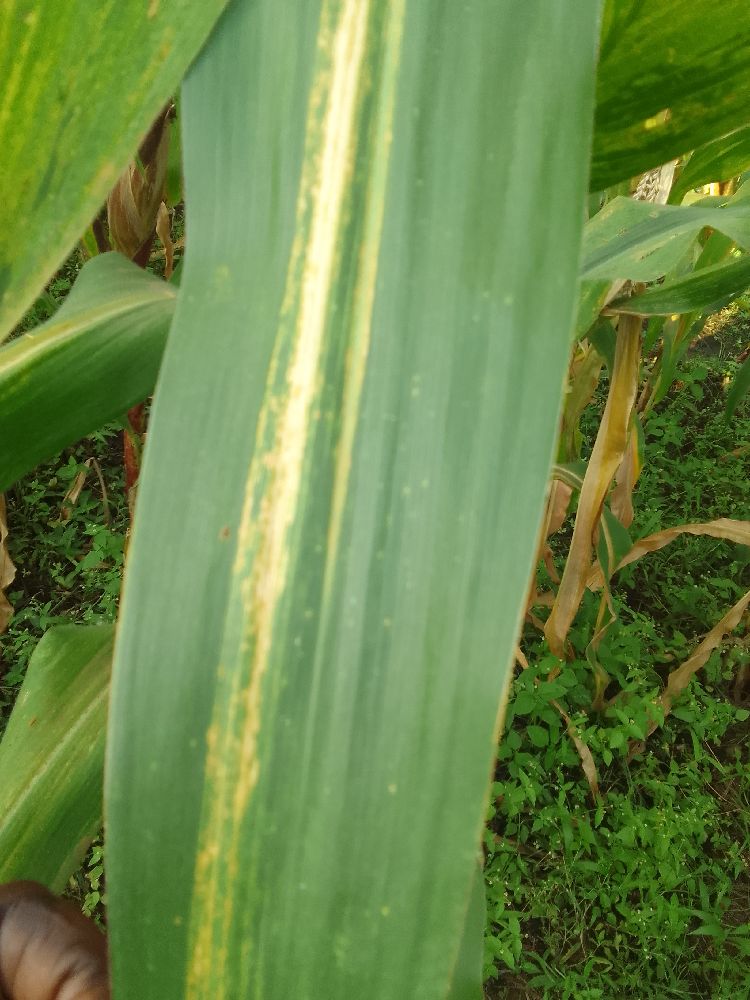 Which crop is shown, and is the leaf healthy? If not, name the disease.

maize, maize lethal necrosis
